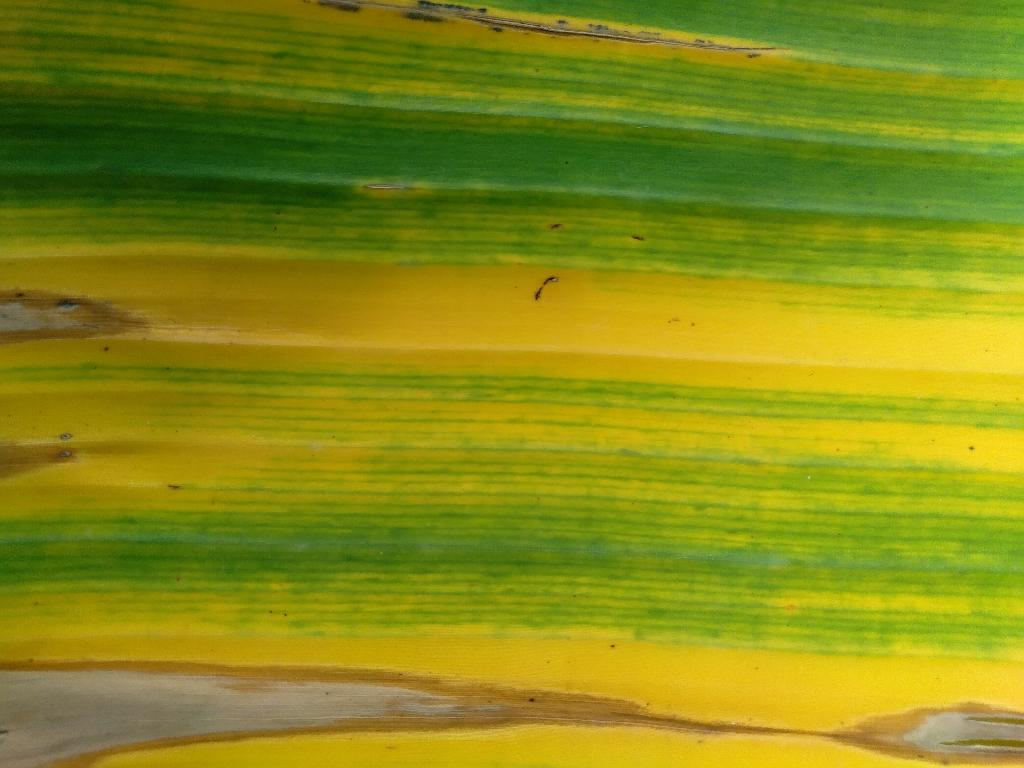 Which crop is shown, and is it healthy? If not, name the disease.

banana, fusarium wilt race 1
